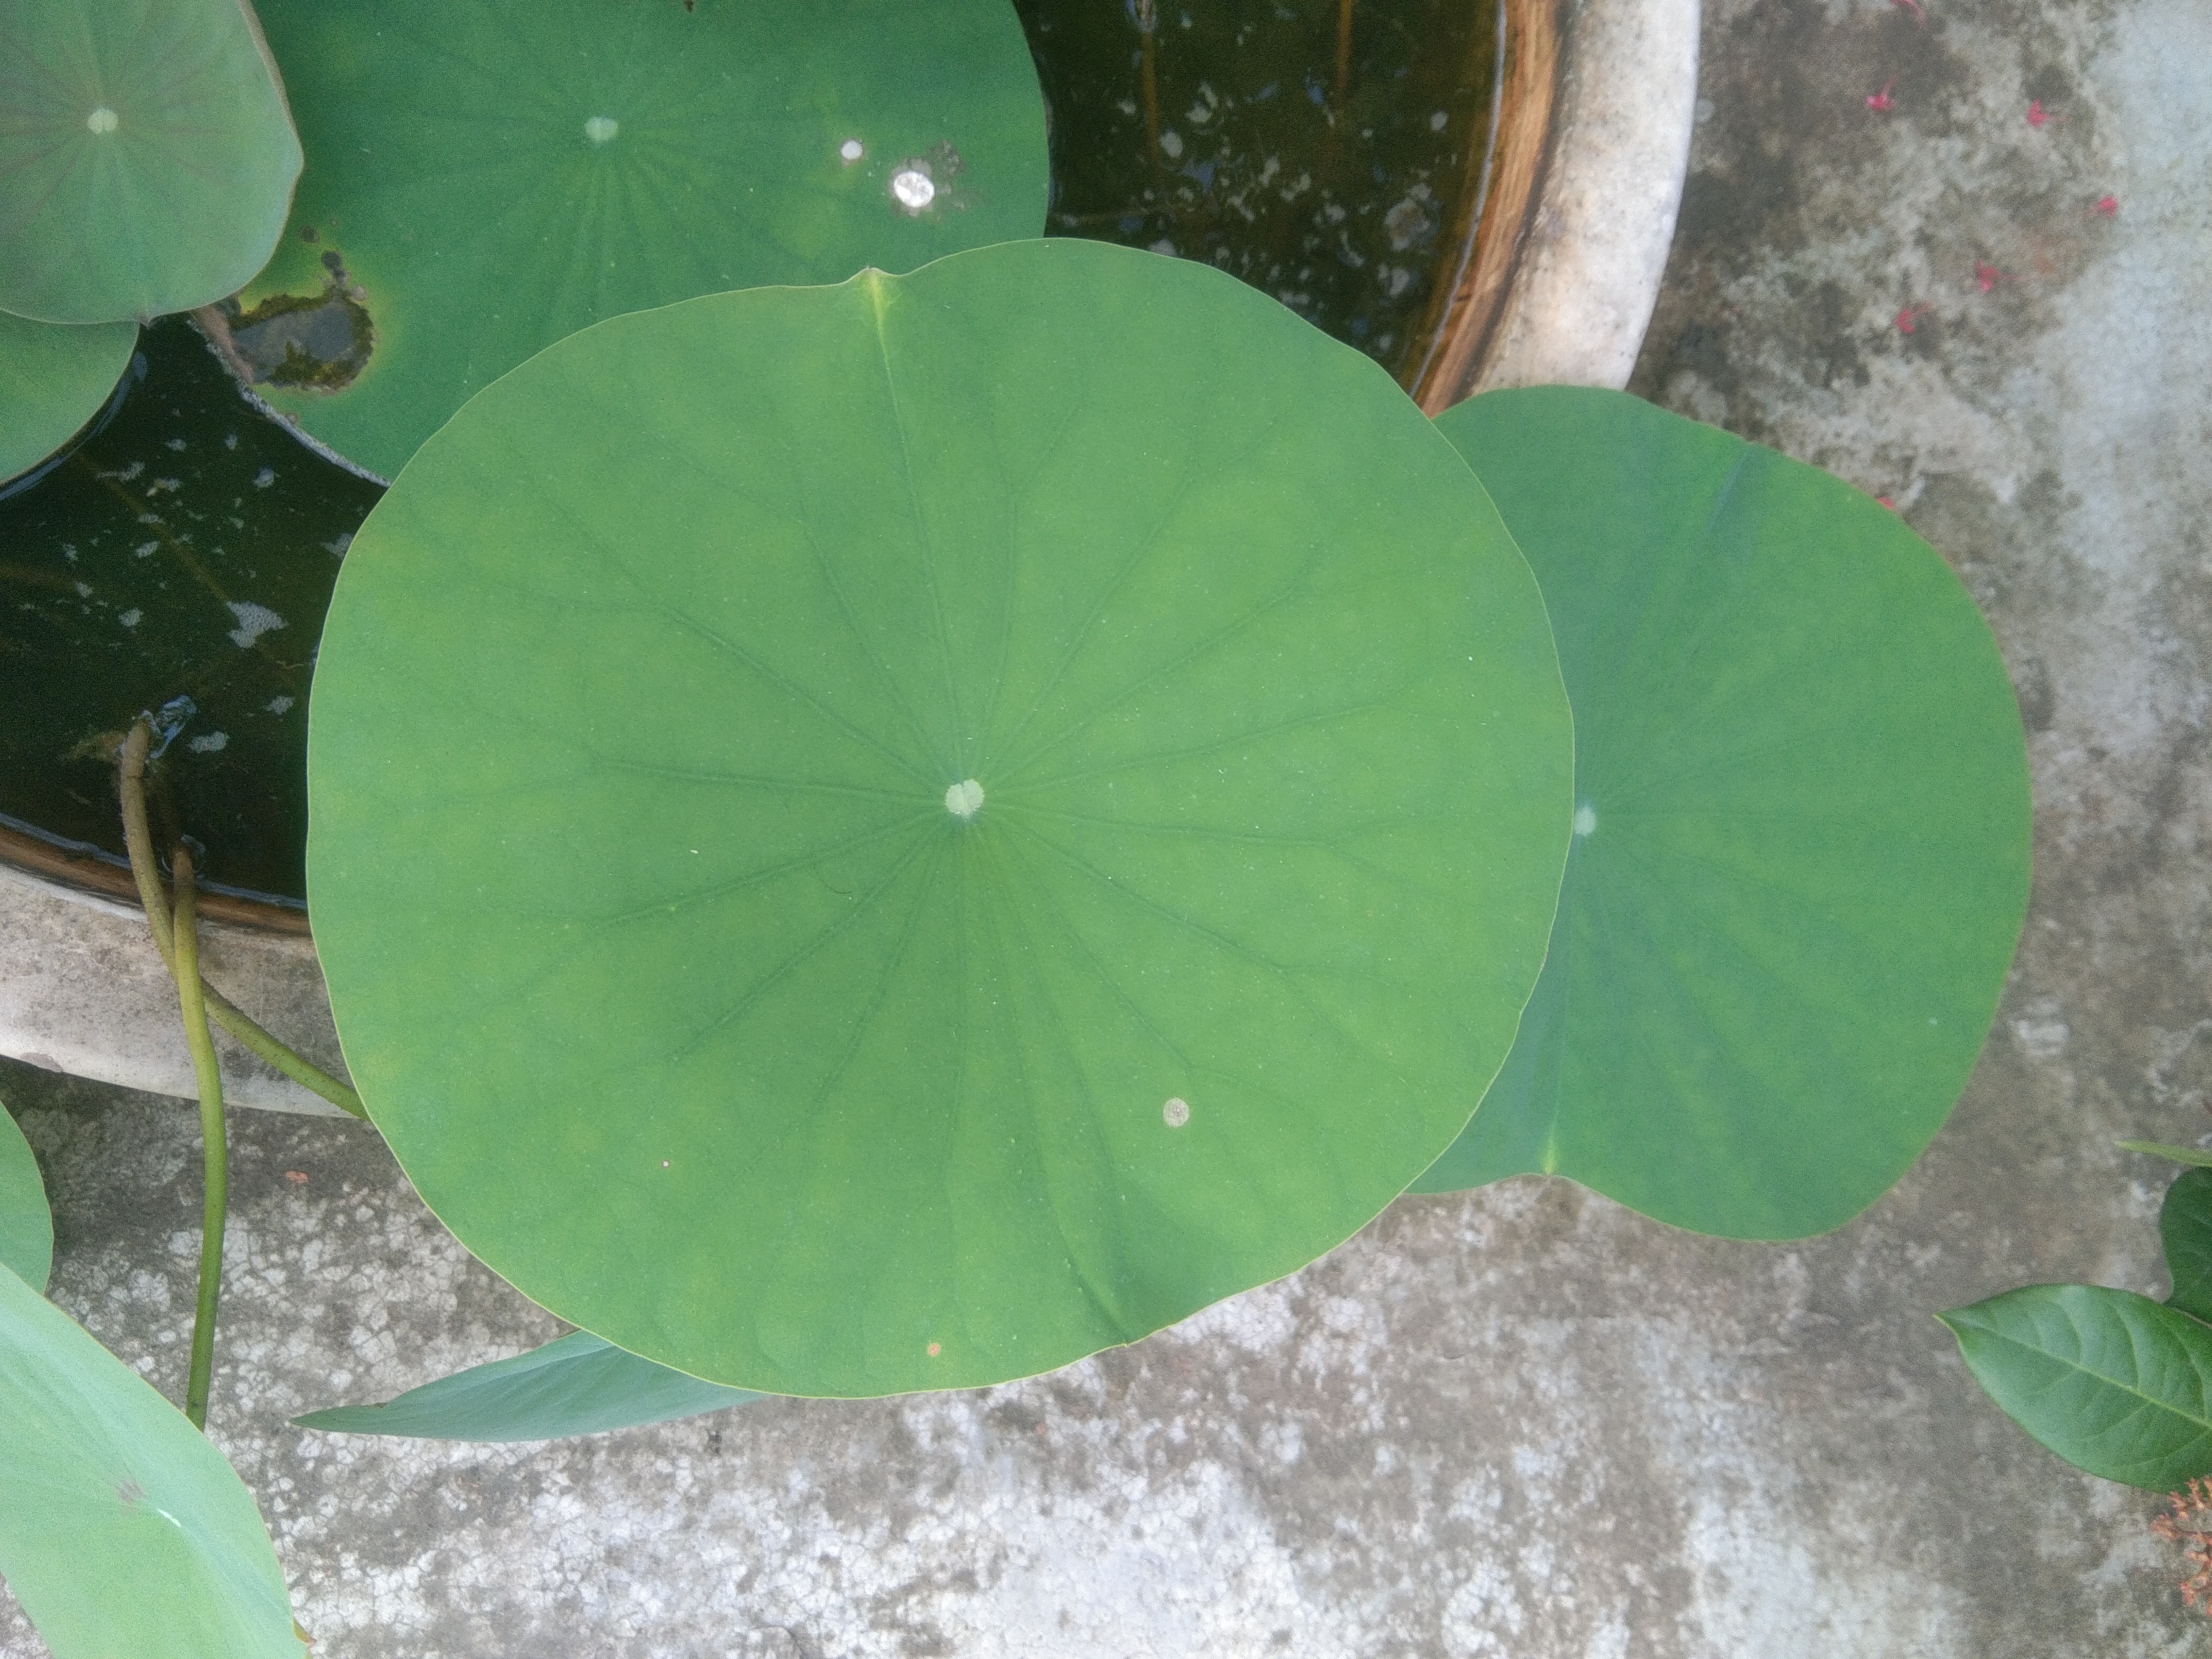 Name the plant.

lotus
